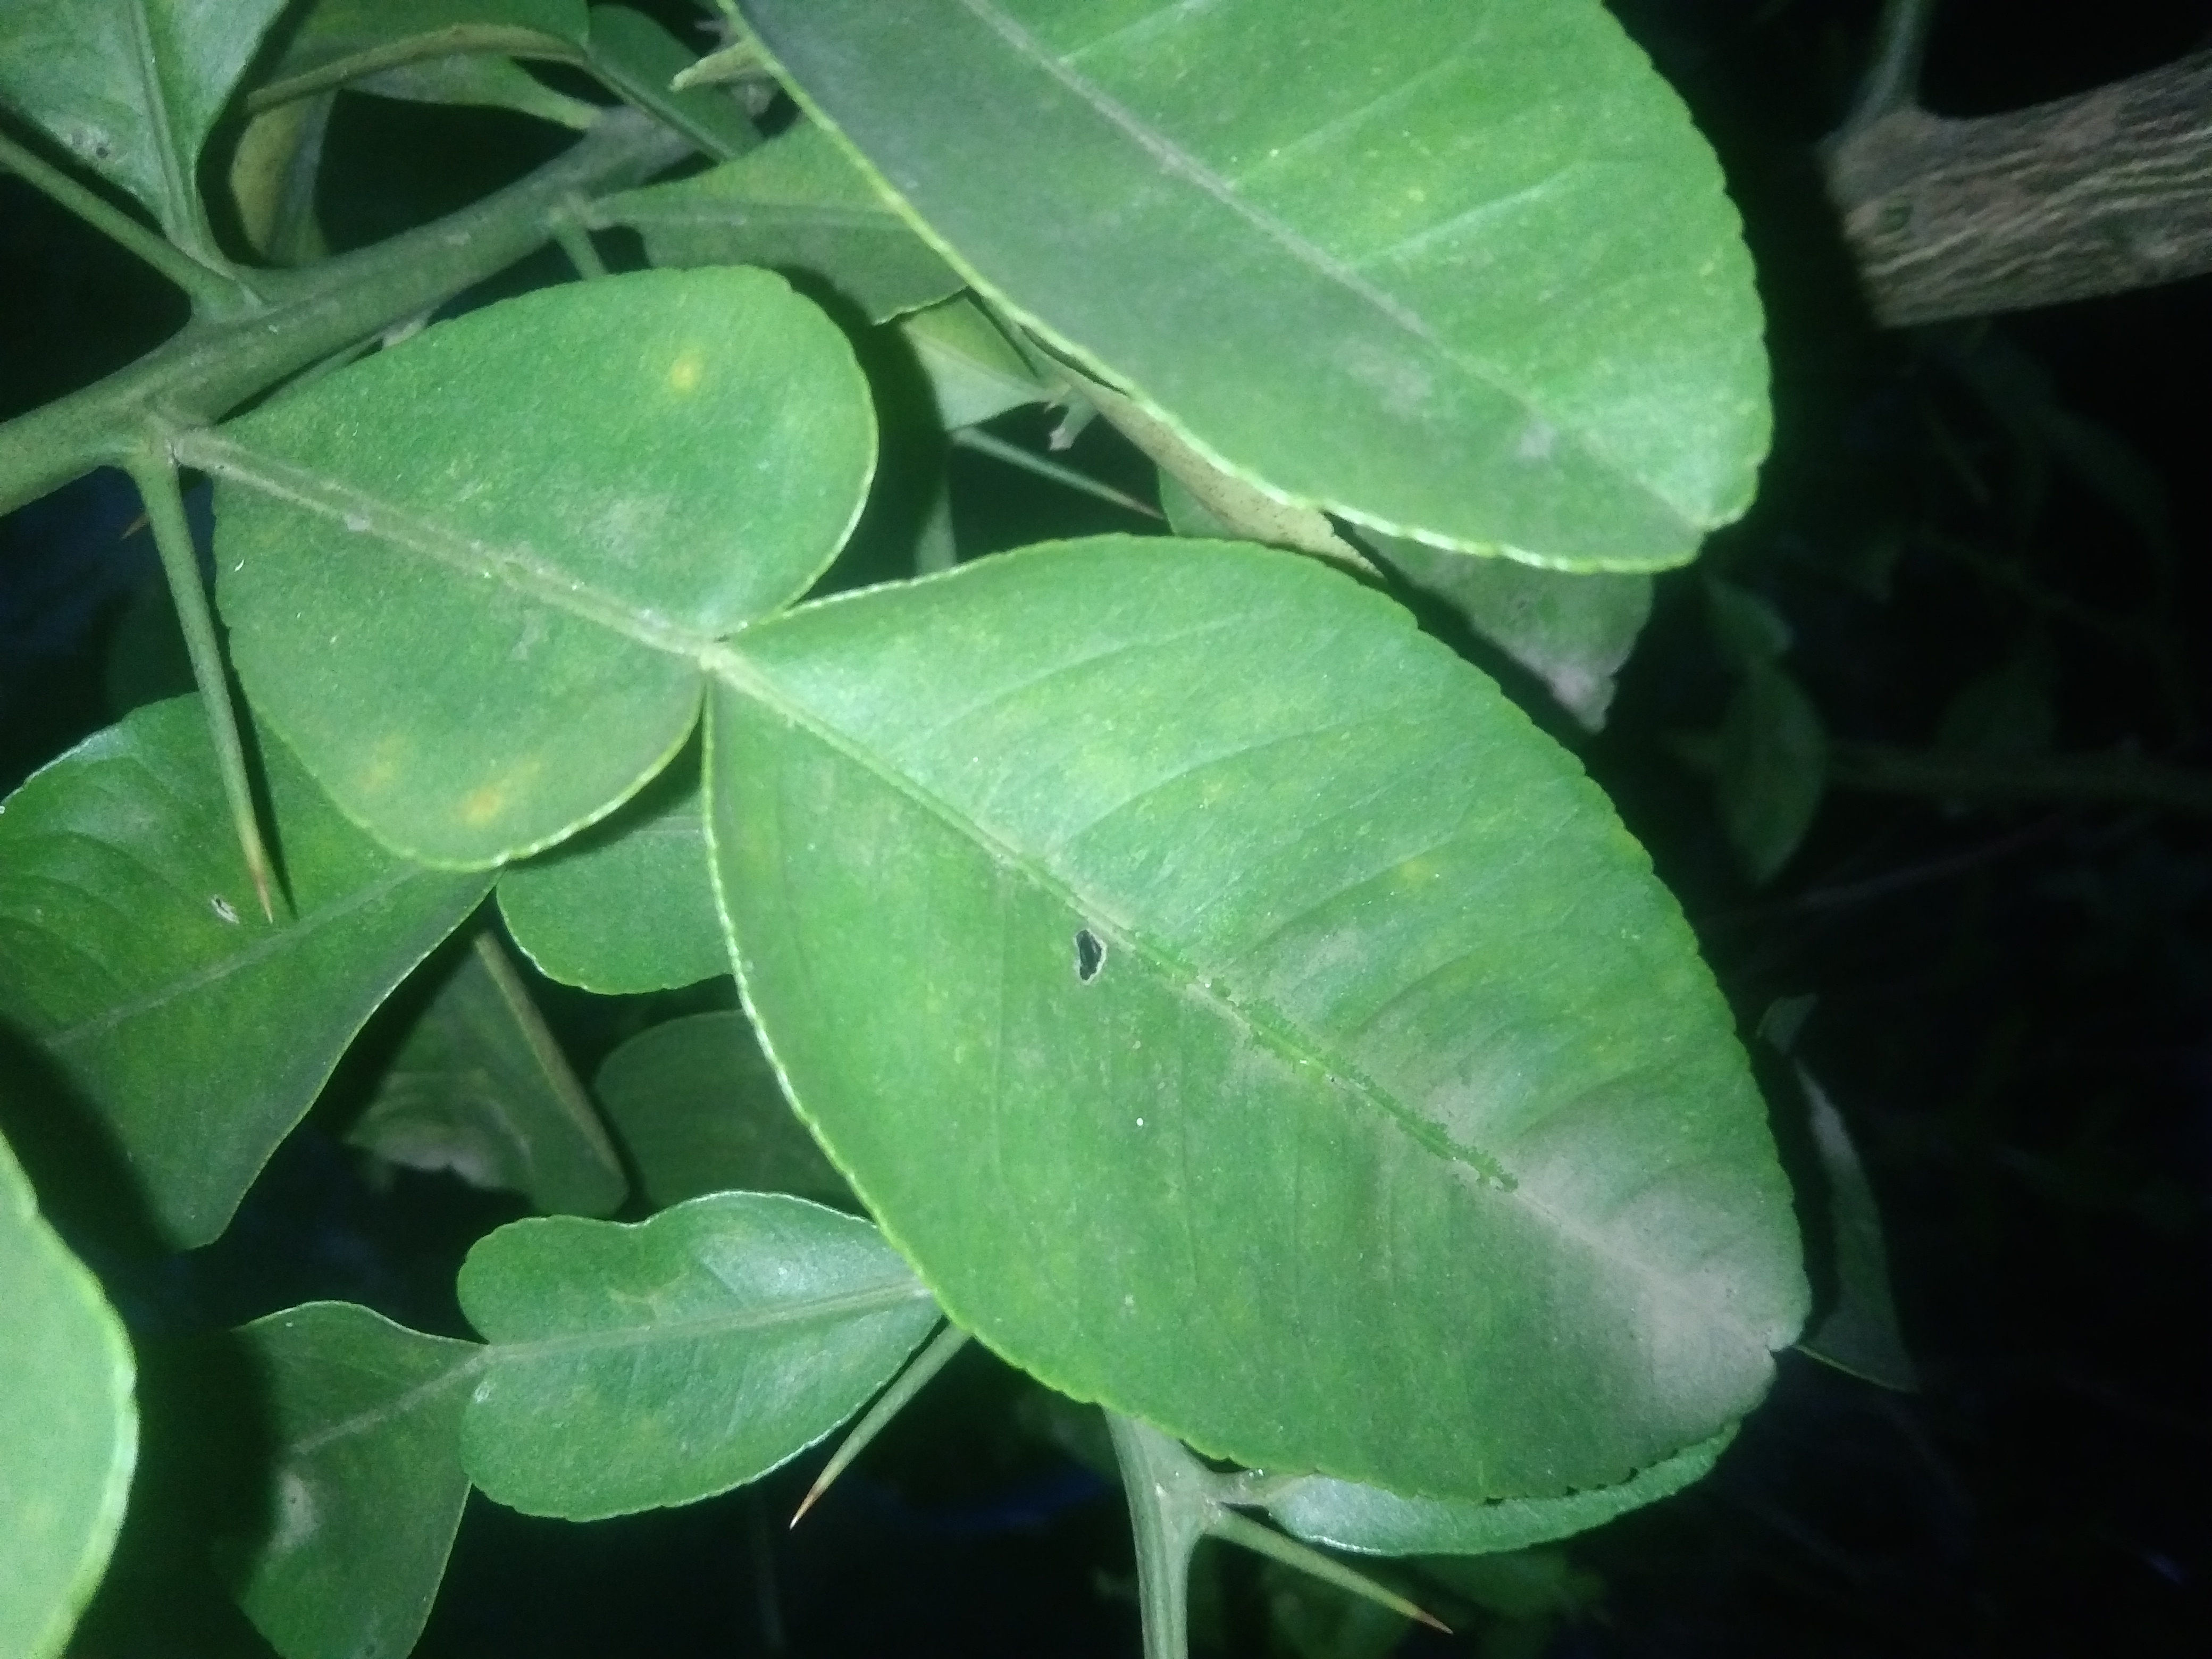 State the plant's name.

lemon
